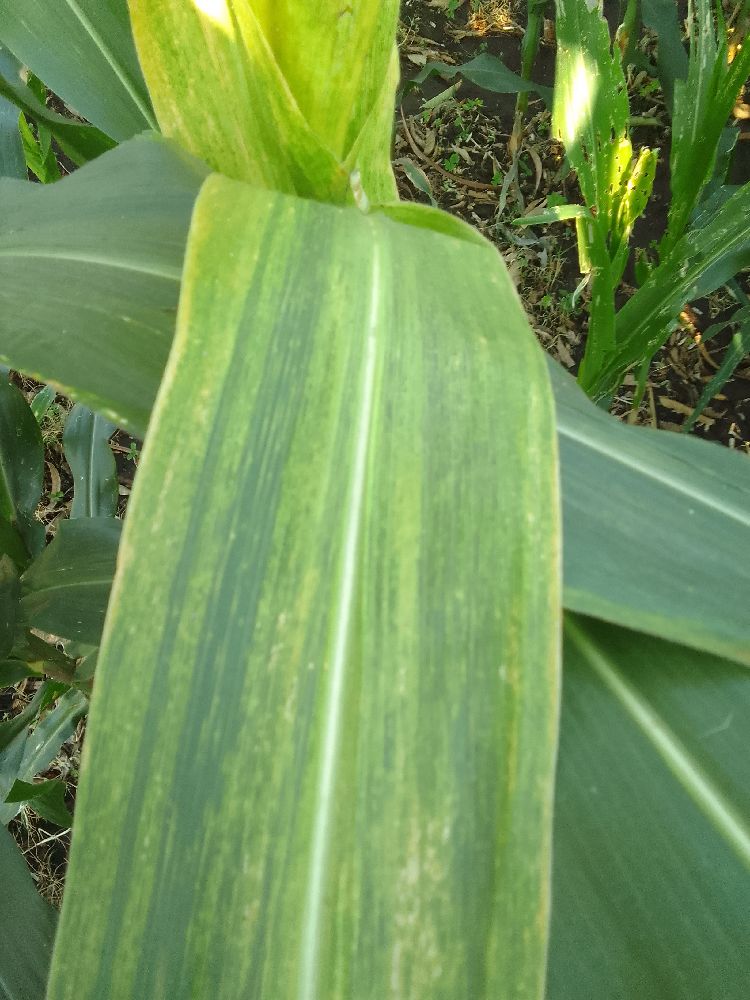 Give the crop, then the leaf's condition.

maize, maize lethal necrosis
